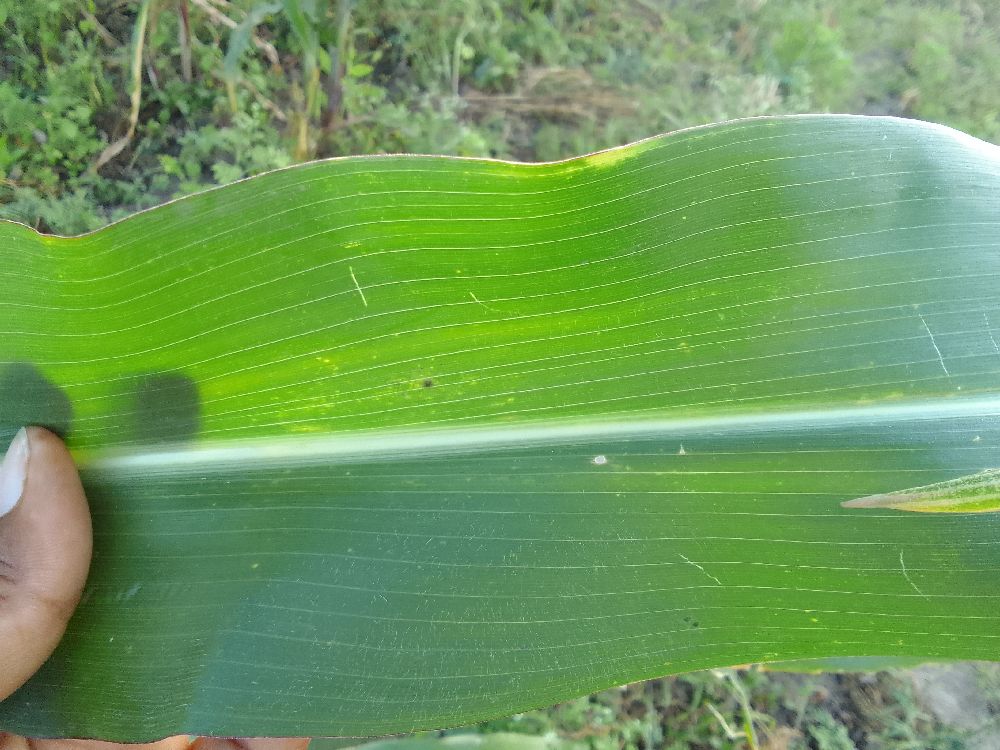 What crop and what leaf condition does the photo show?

maize, healthy
